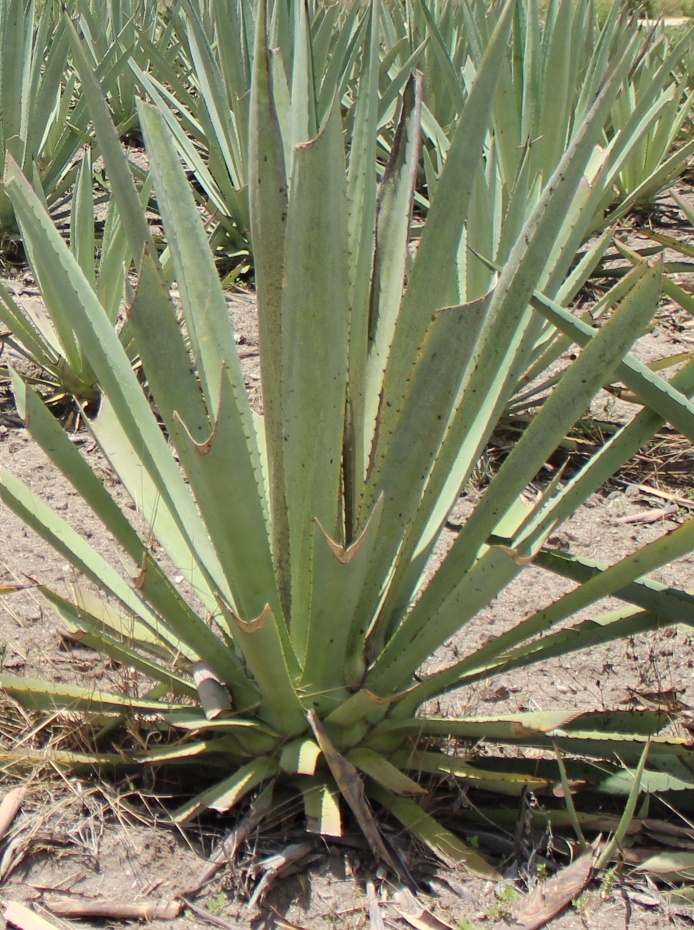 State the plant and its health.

agave, yellow
